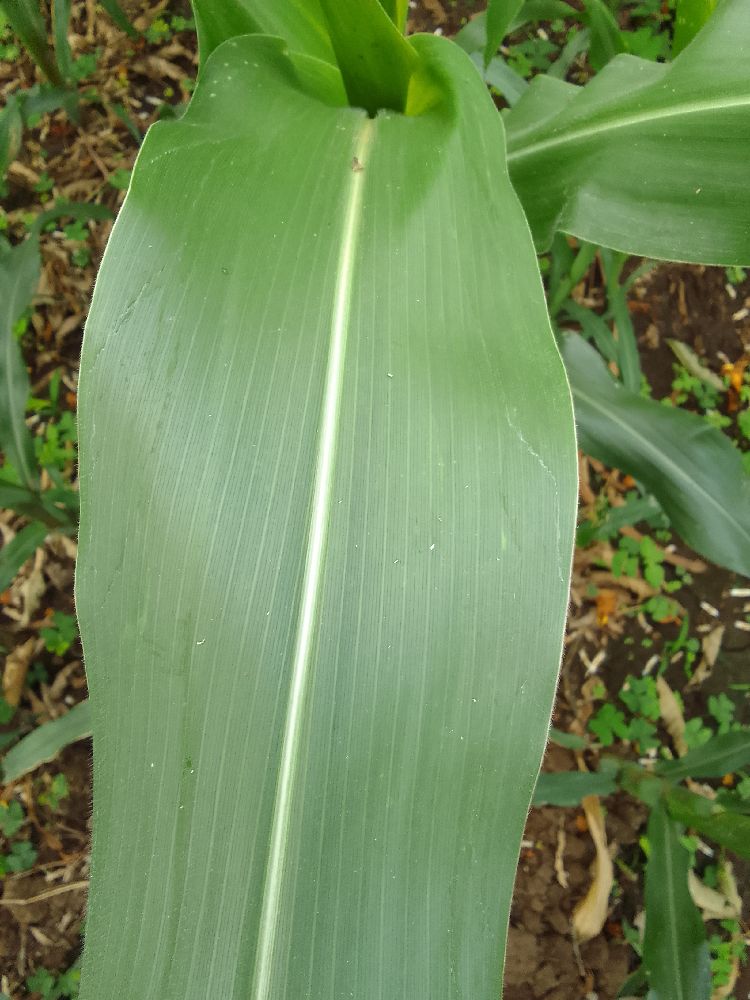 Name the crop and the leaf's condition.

maize, healthy
